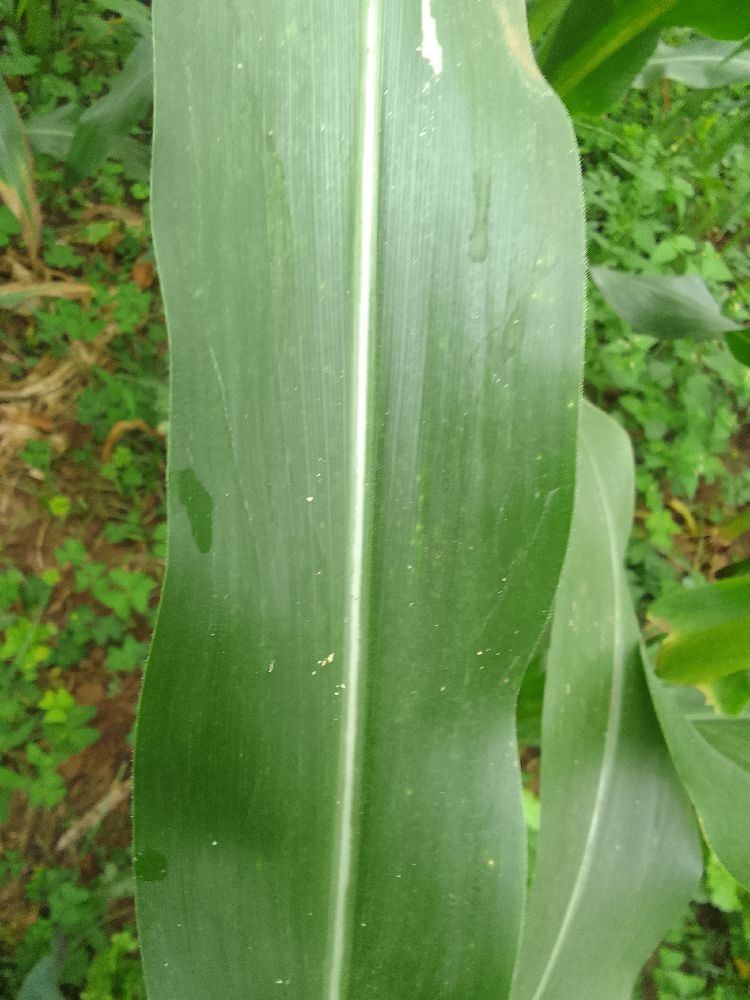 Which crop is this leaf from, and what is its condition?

maize, healthy
